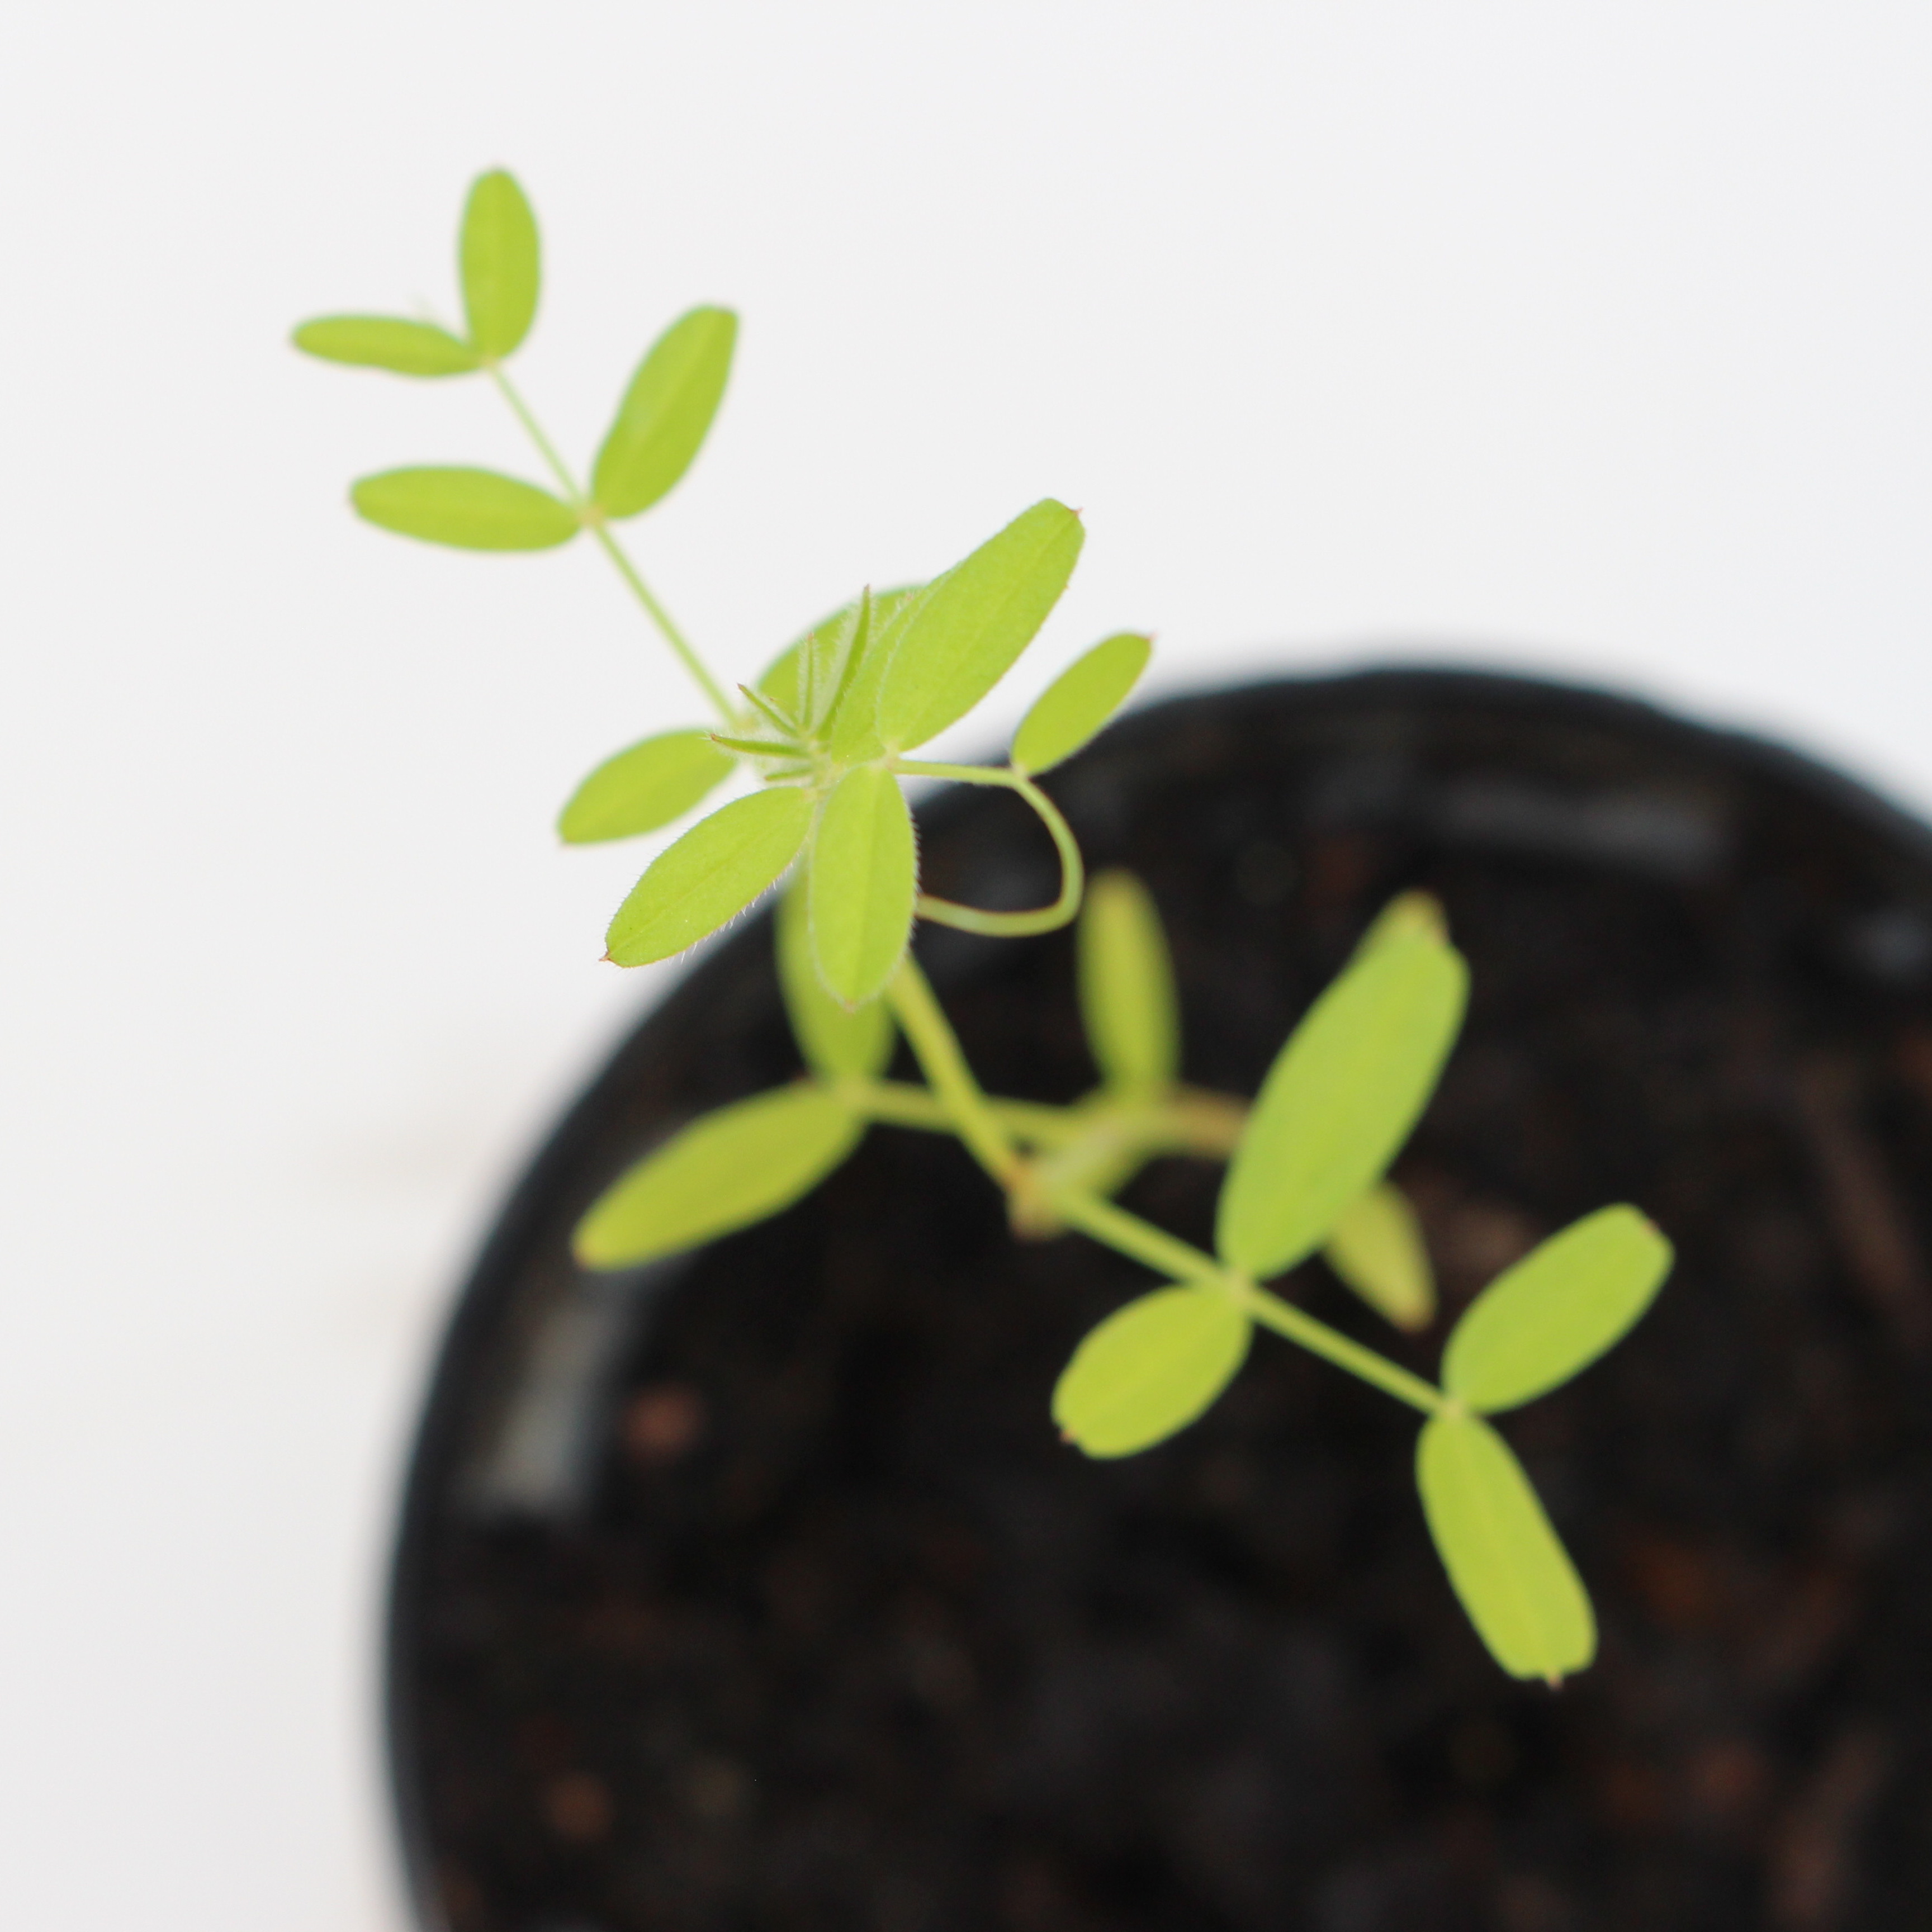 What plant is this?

Vicia sativa
